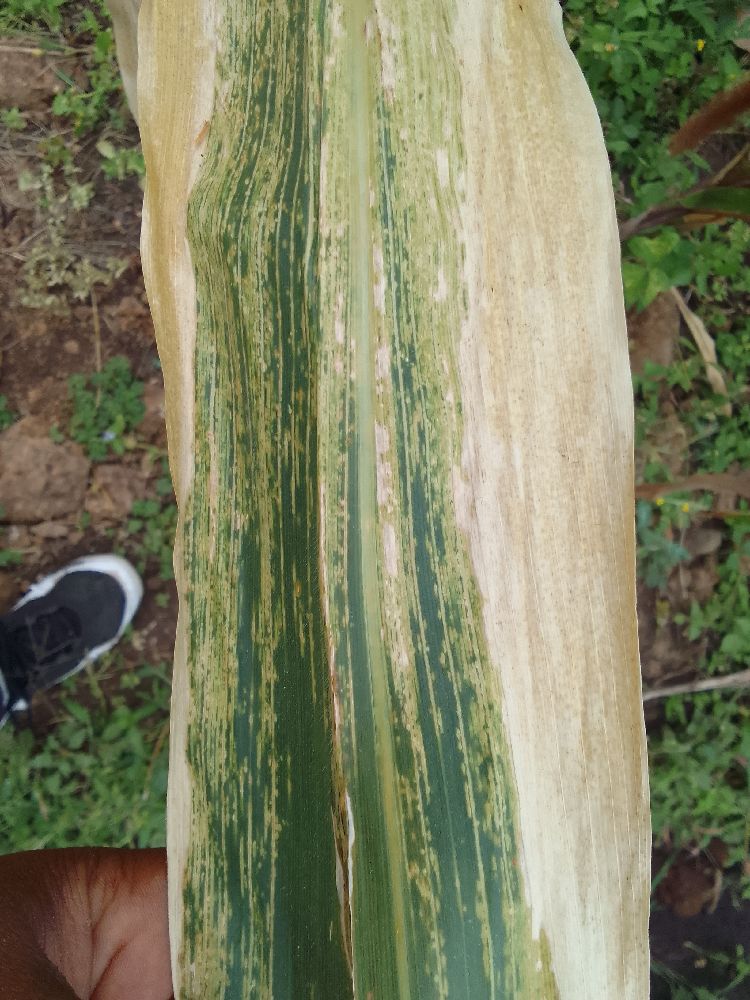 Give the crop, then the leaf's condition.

maize, maize lethal necrosis
